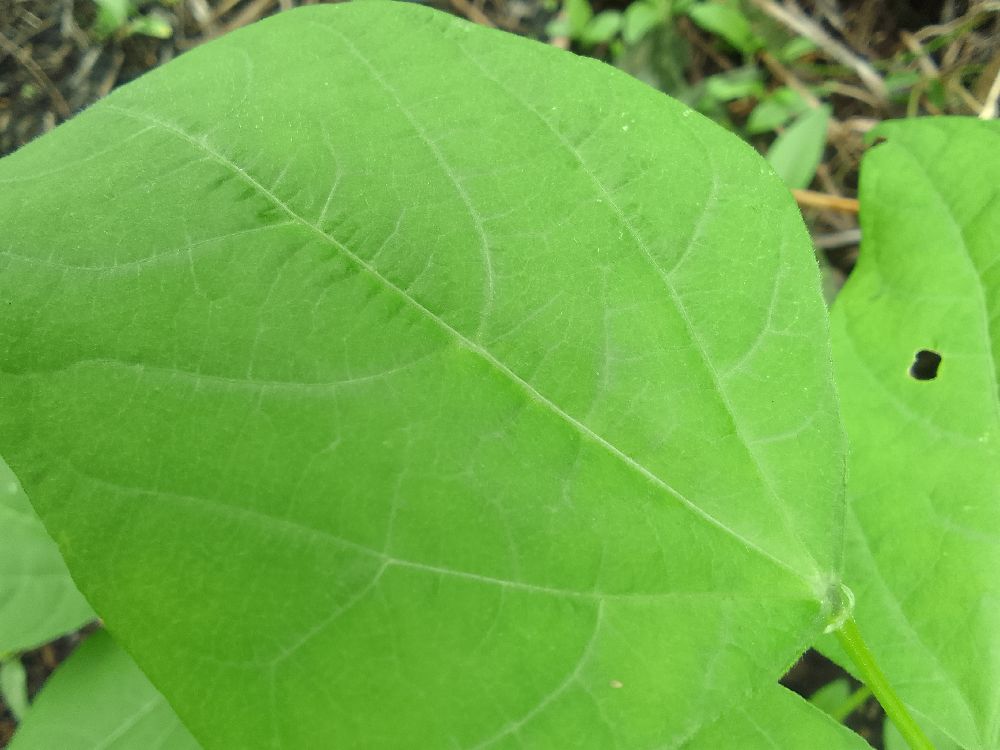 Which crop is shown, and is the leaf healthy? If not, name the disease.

common bean, healthy
